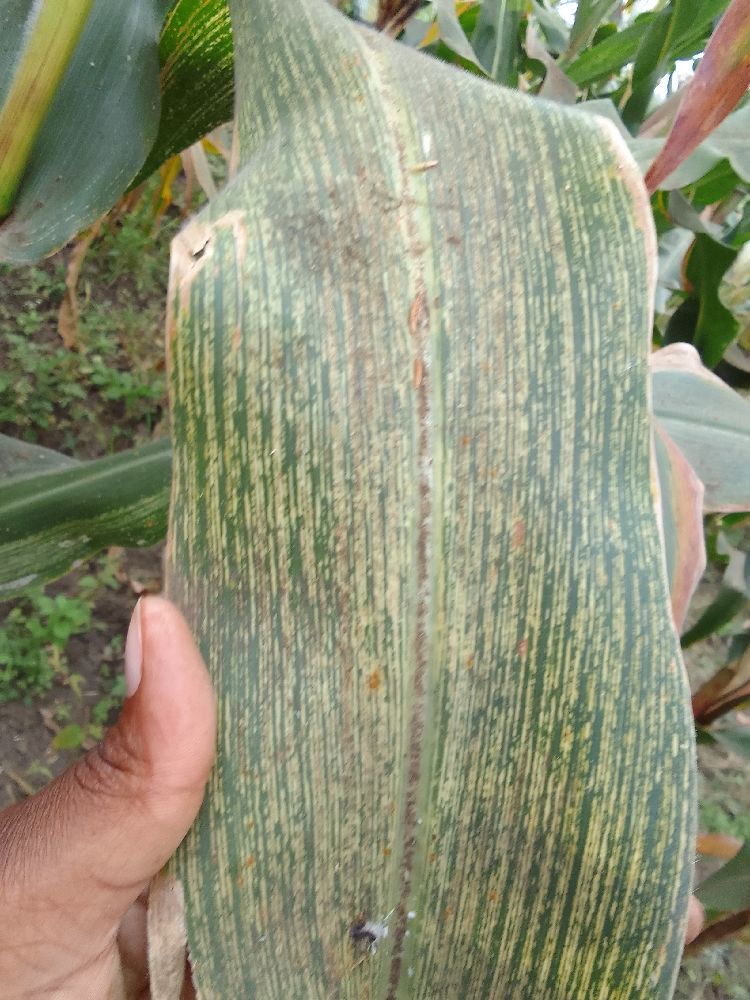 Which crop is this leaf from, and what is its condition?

maize, maize streak virus
